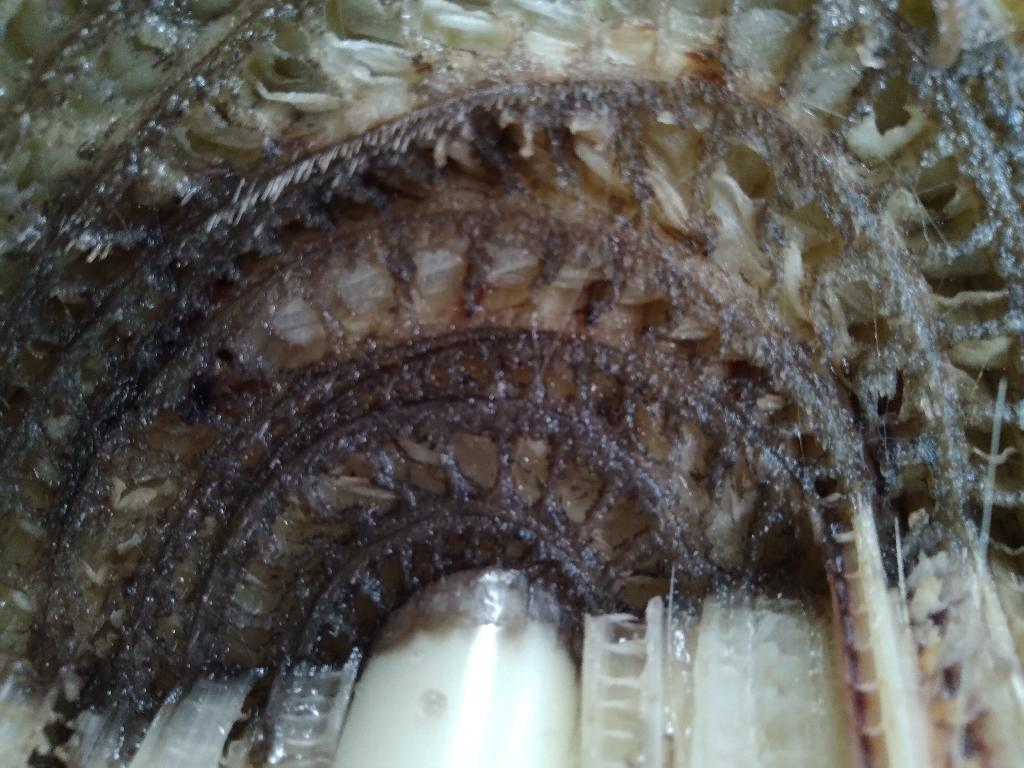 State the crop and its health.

banana, fusarium wilt race 1
